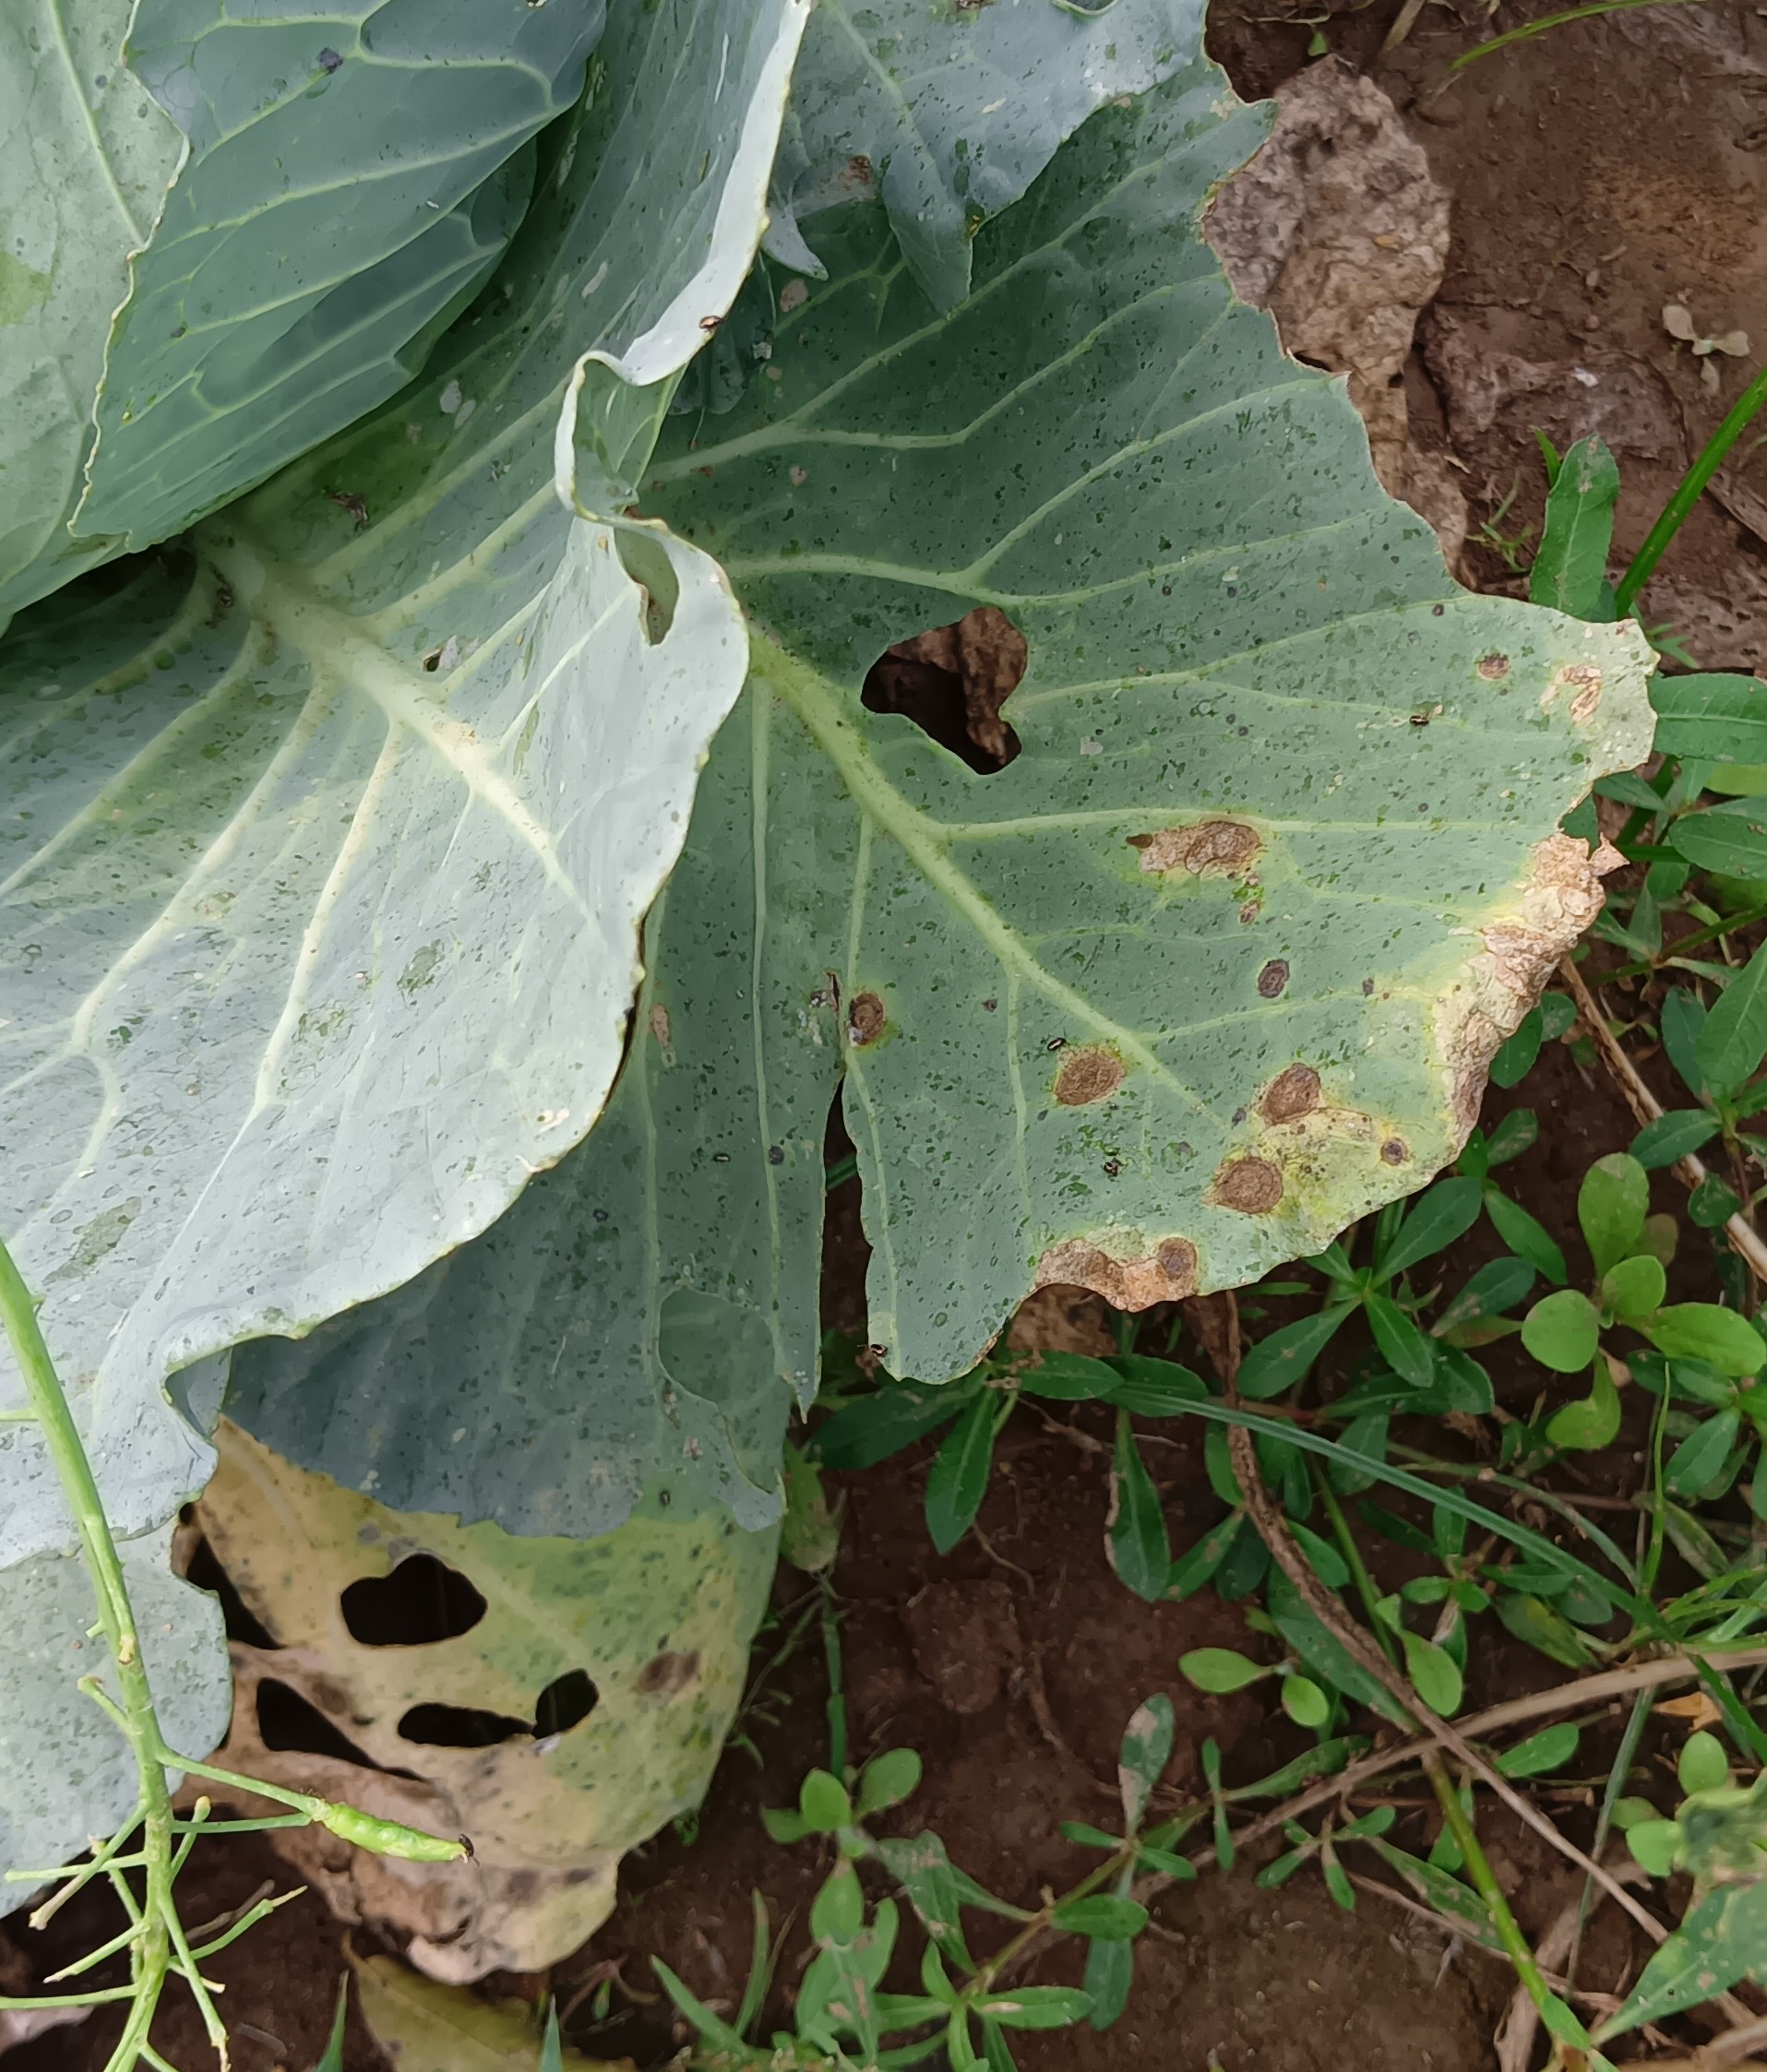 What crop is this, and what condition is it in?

cabbage, alternaria
